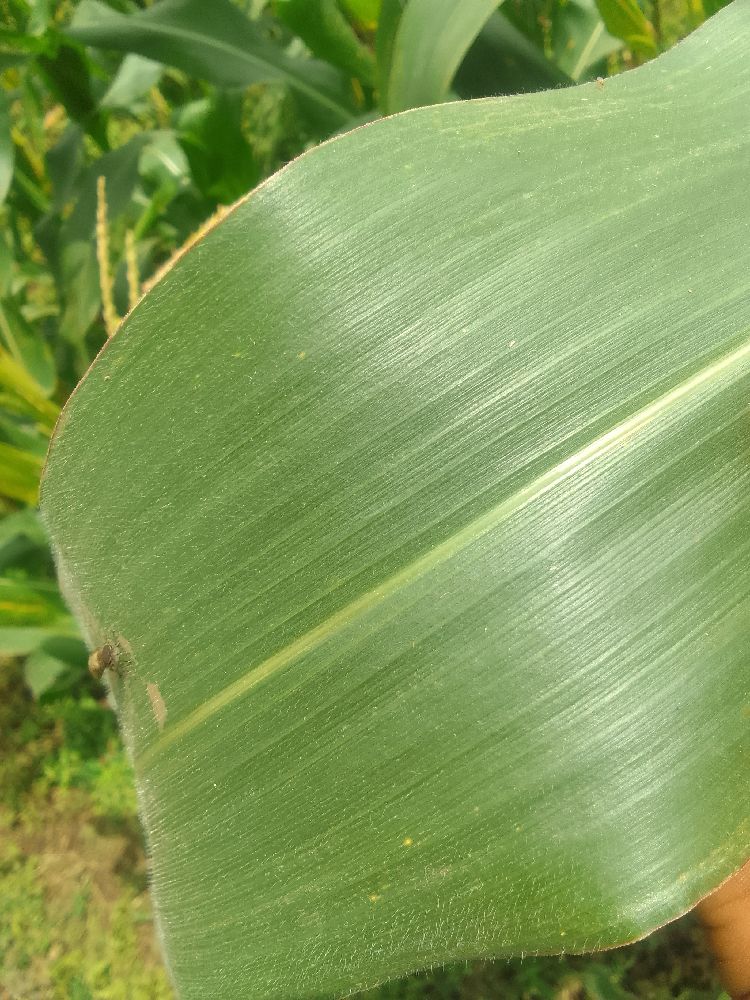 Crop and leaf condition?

maize, healthy
